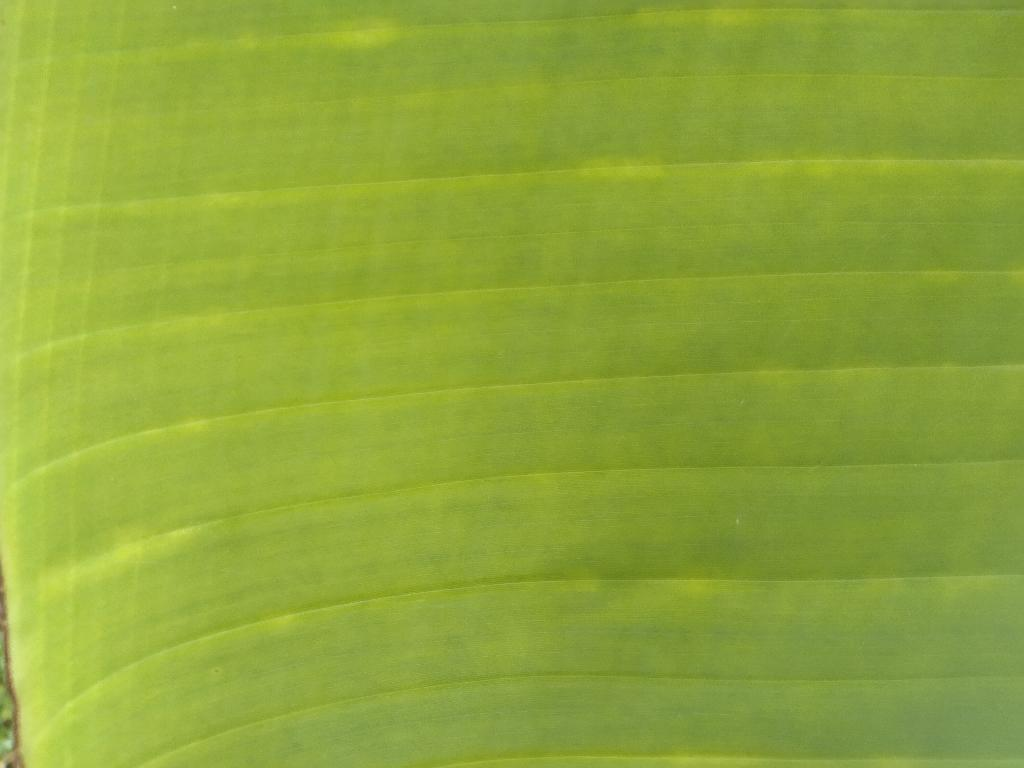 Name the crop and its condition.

banana, healthy
